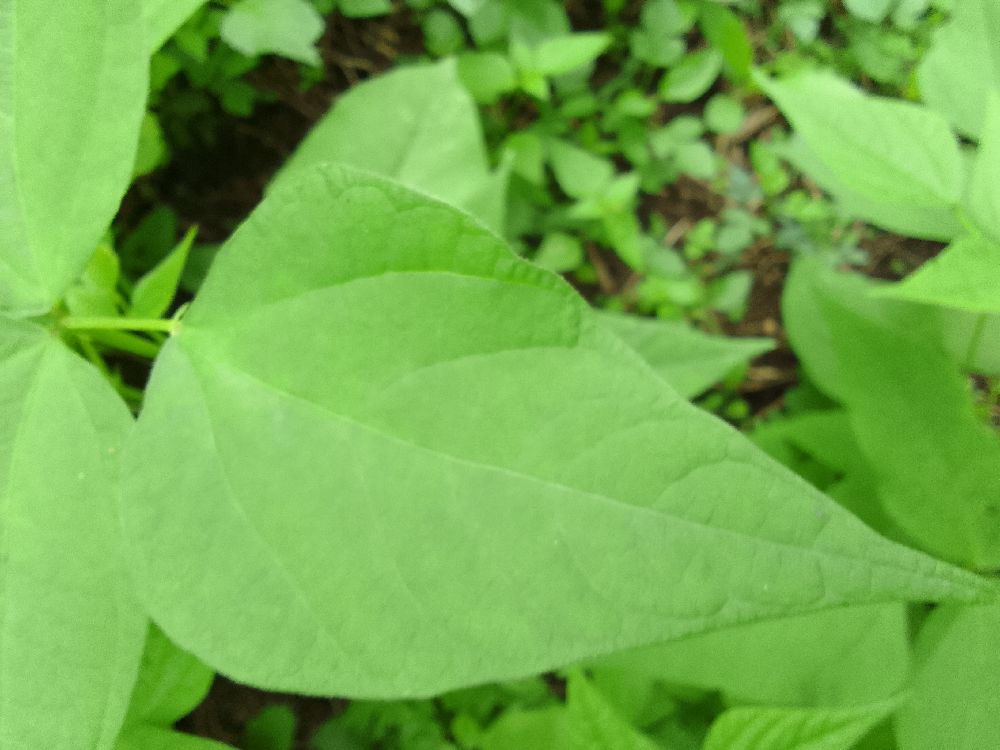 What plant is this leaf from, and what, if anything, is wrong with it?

common bean, healthy
